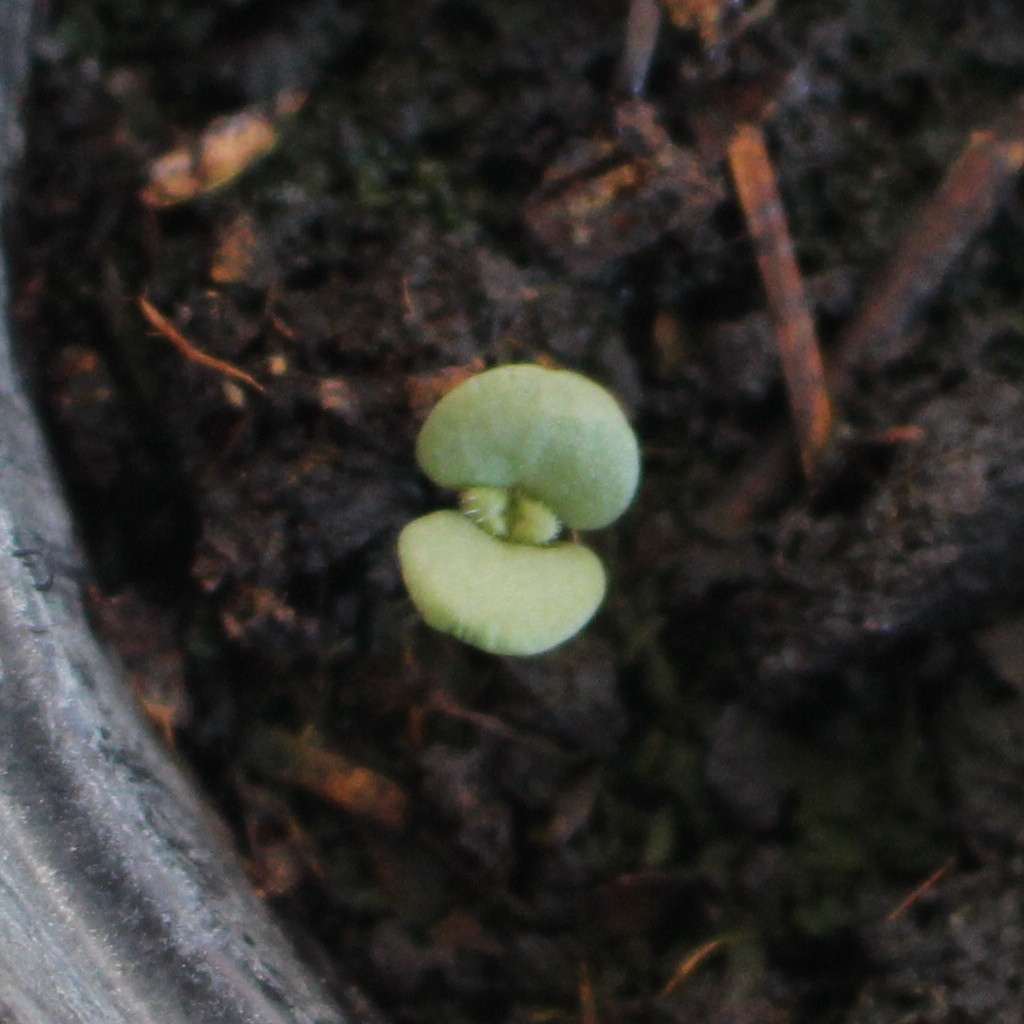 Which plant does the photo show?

Veronica persica
